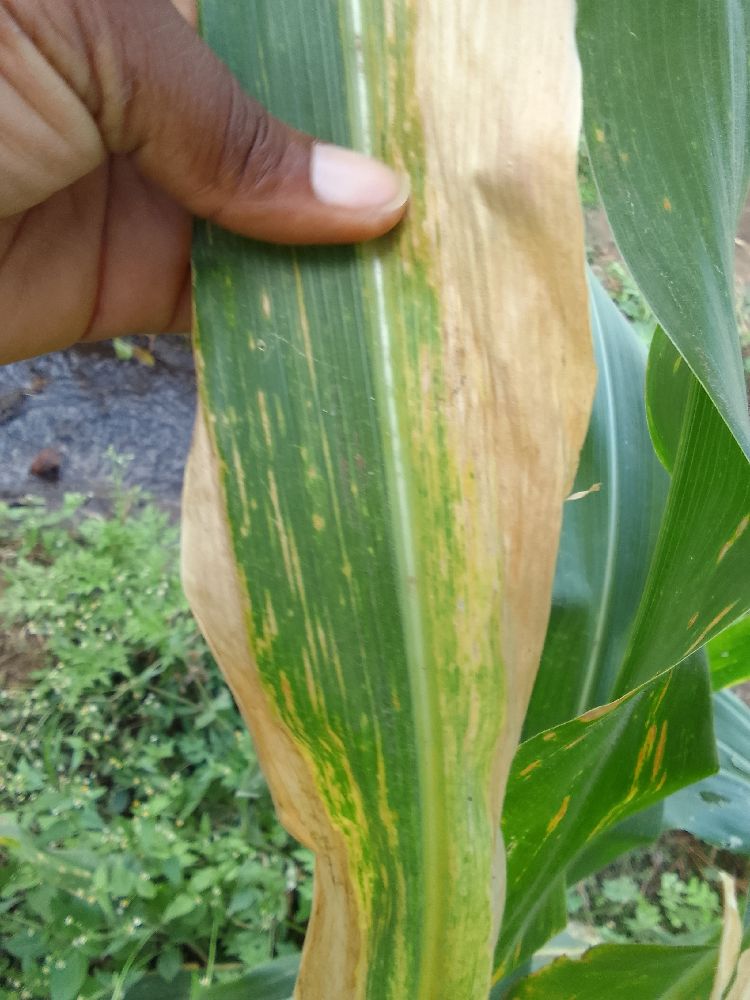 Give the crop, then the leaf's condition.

maize, maize lethal necrosis
